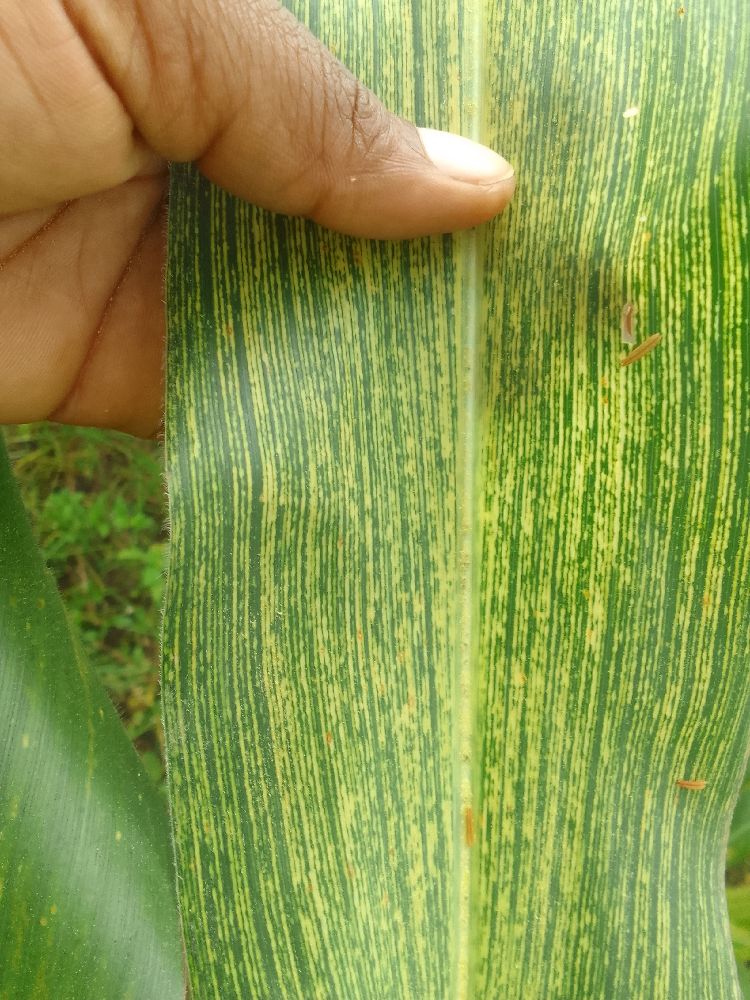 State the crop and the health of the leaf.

maize, maize streak virus
